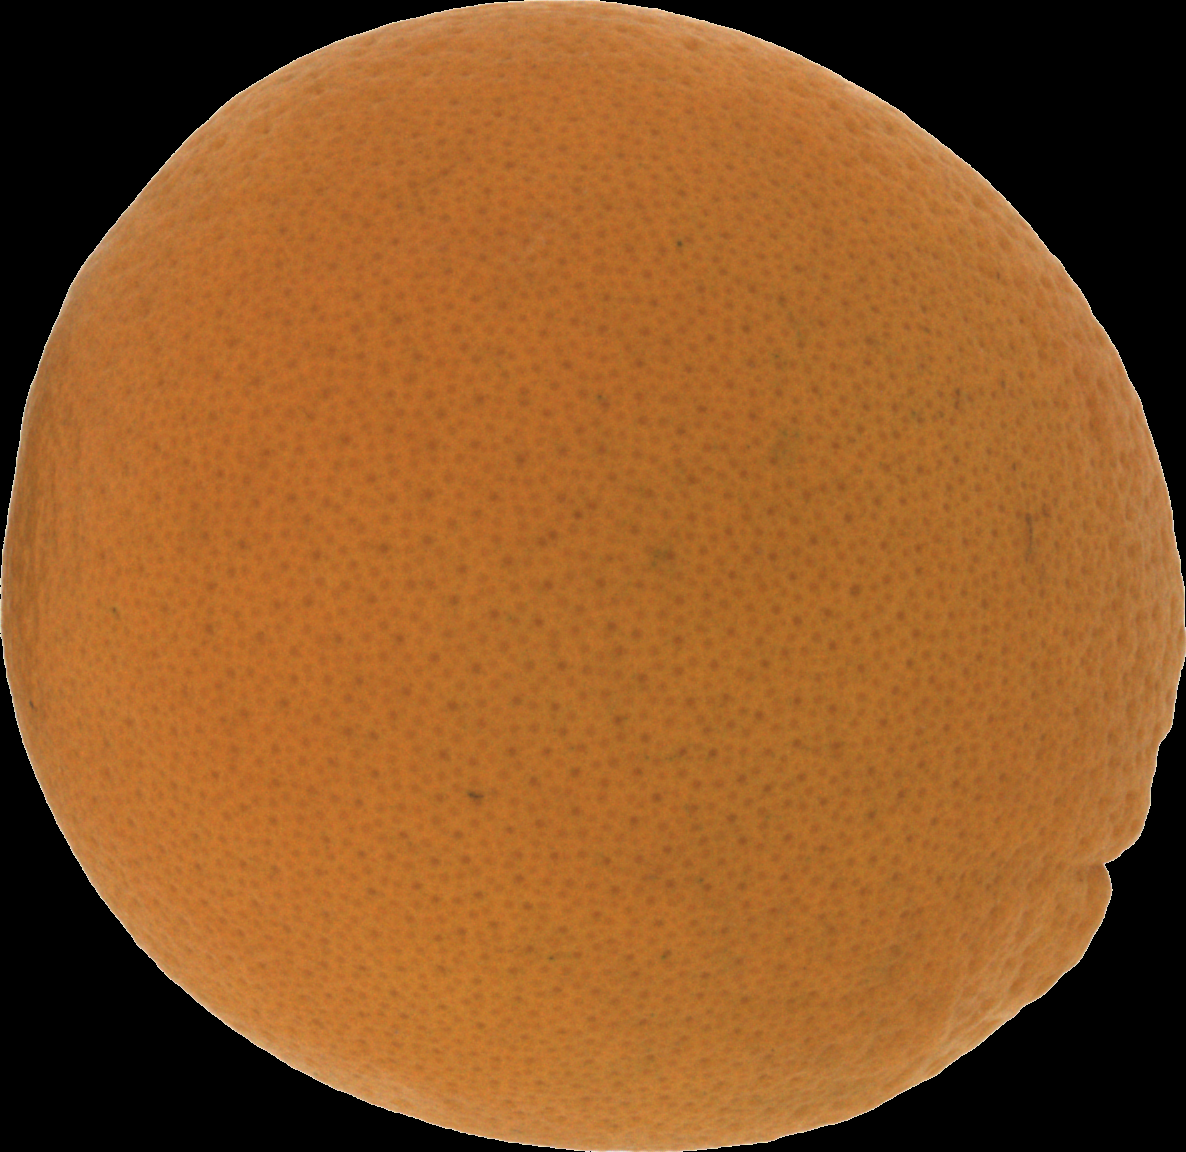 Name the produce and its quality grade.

orange, good
